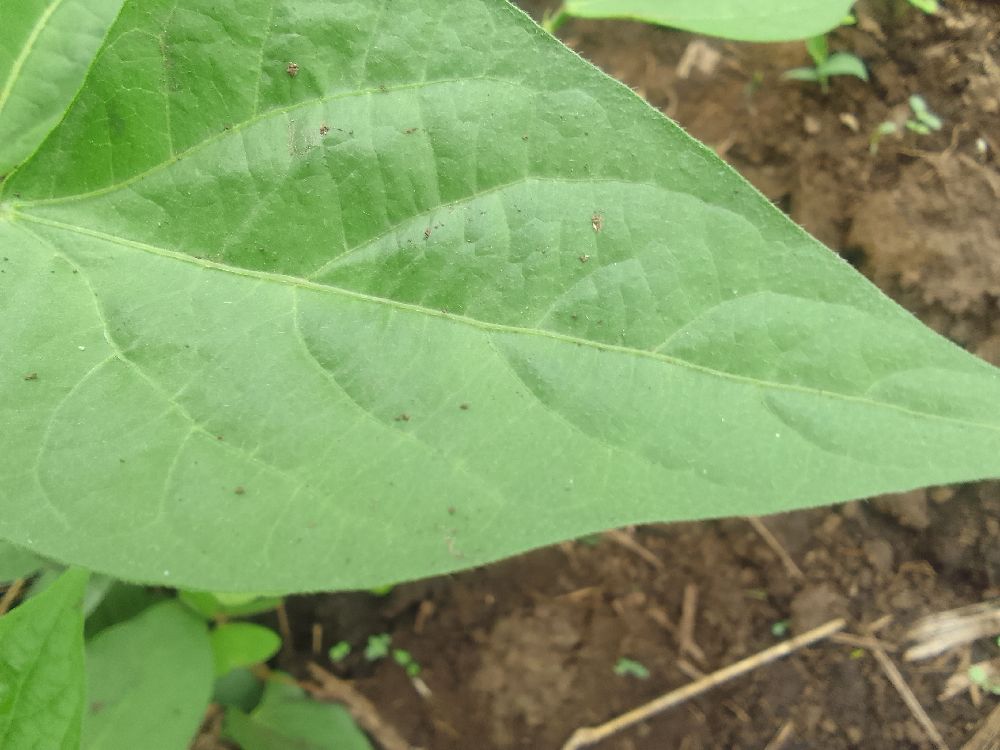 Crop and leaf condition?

common bean, healthy
